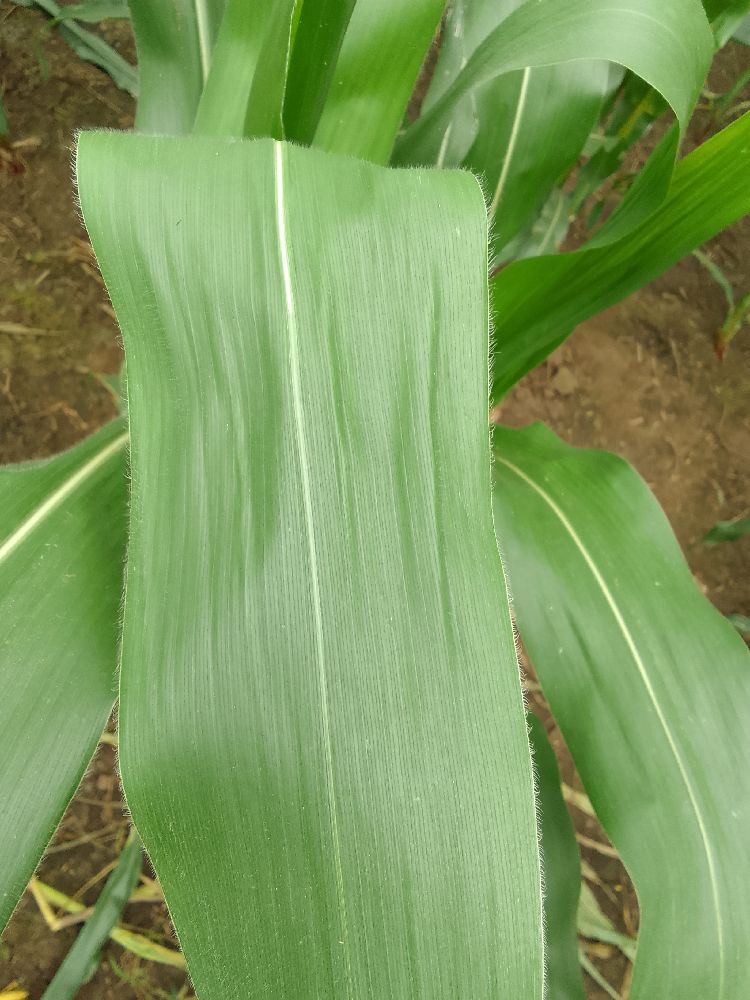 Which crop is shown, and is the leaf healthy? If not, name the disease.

maize, healthy
